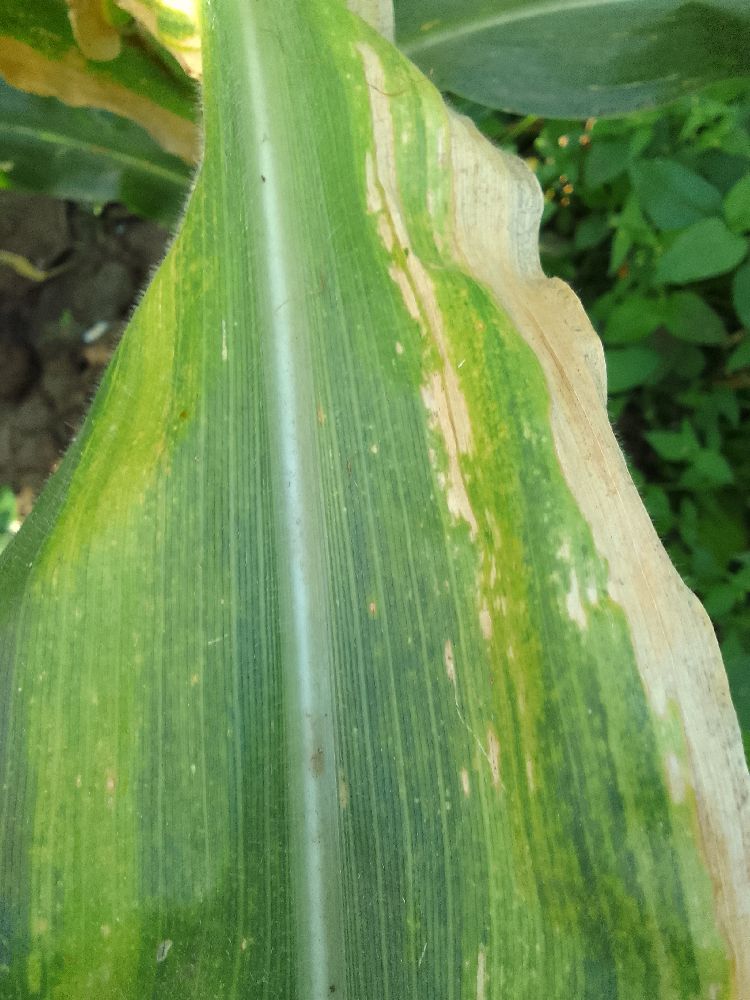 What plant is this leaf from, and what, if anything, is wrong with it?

maize, maize lethal necrosis
